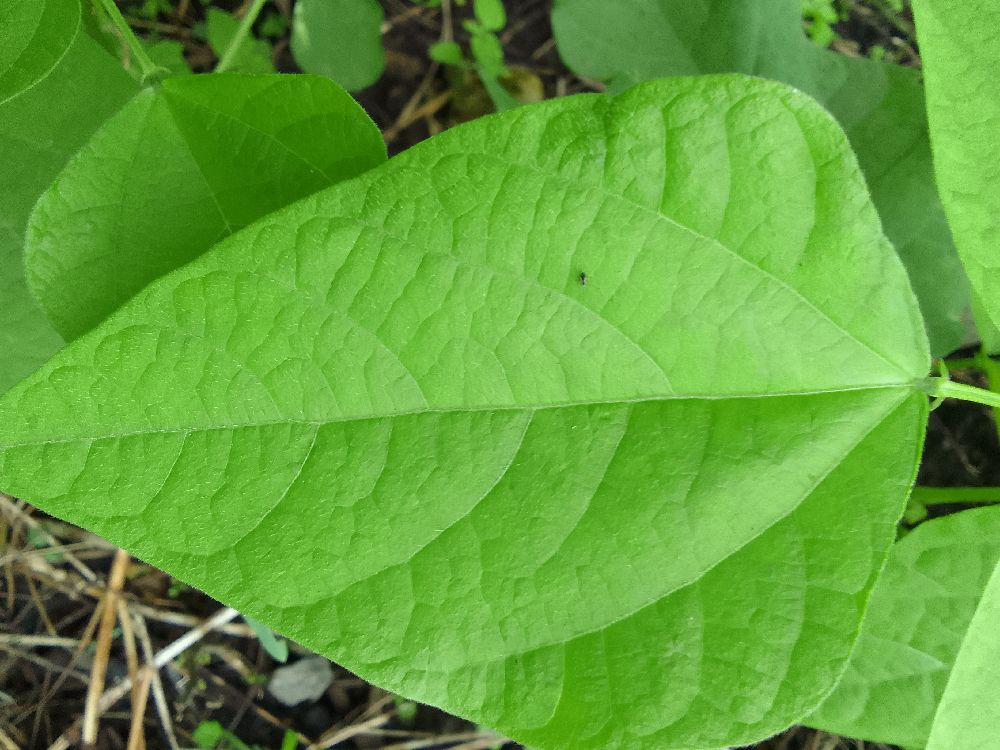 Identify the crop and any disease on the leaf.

common bean, healthy
